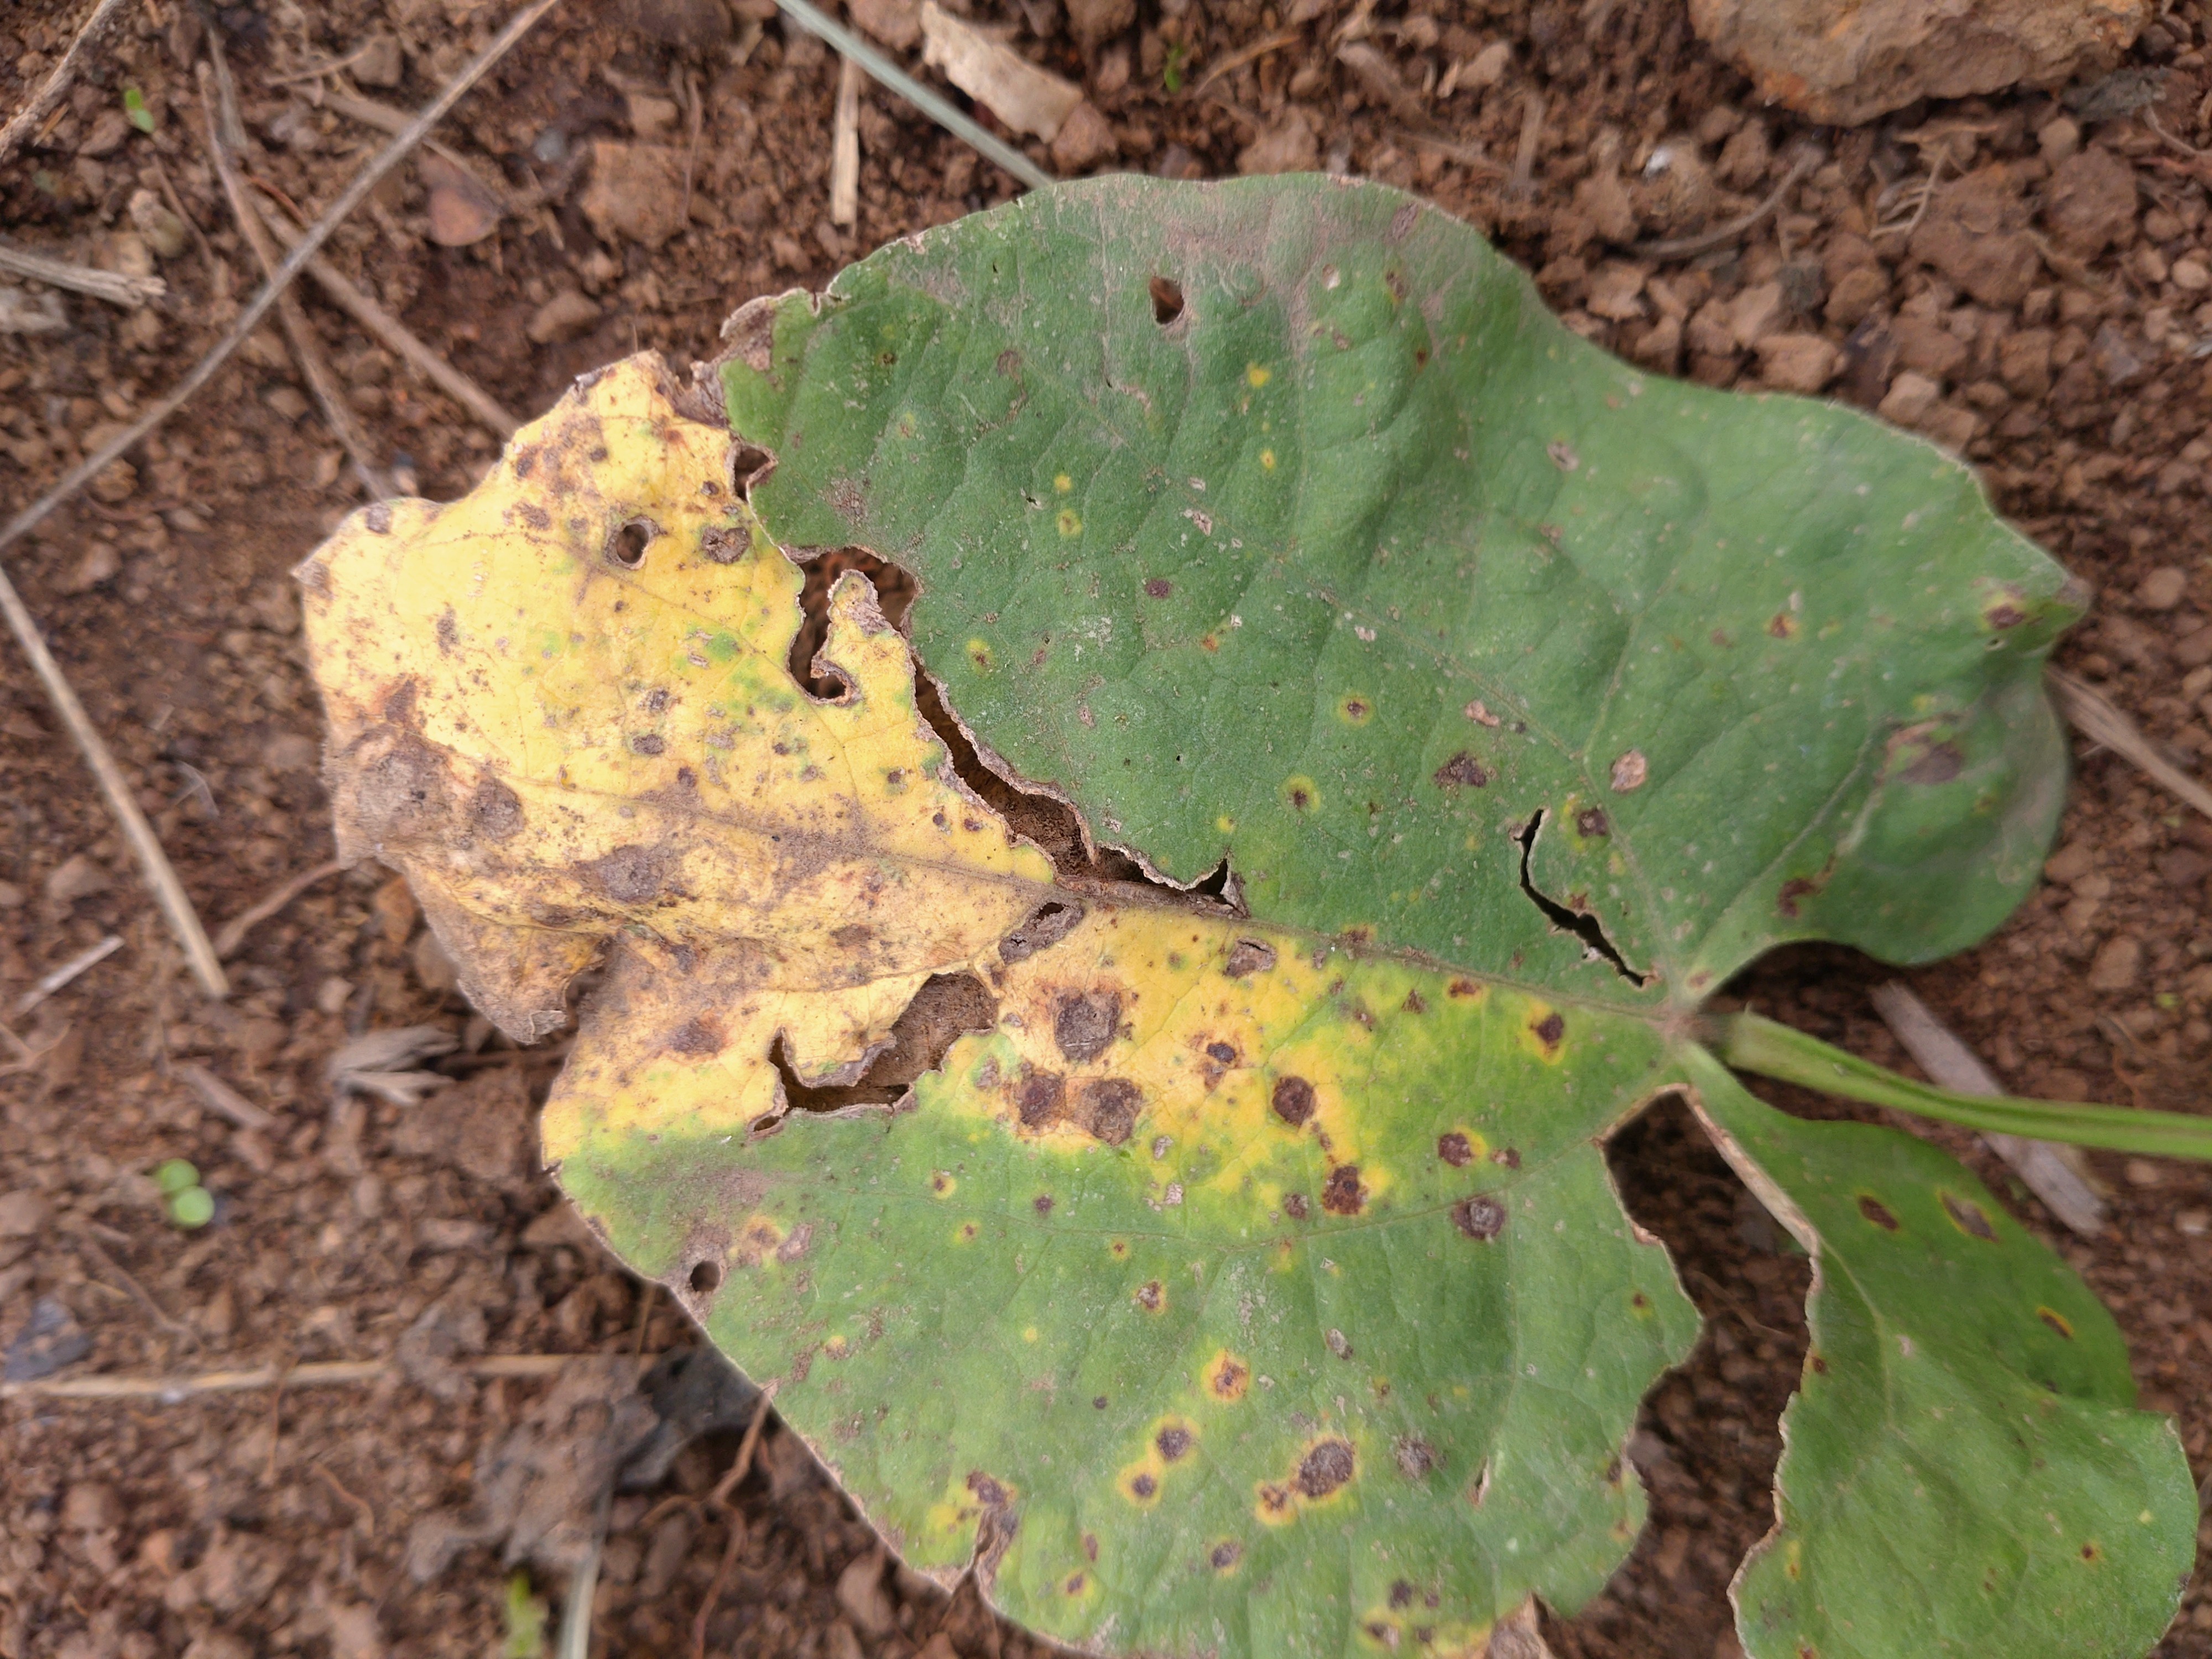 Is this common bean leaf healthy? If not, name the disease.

rust
